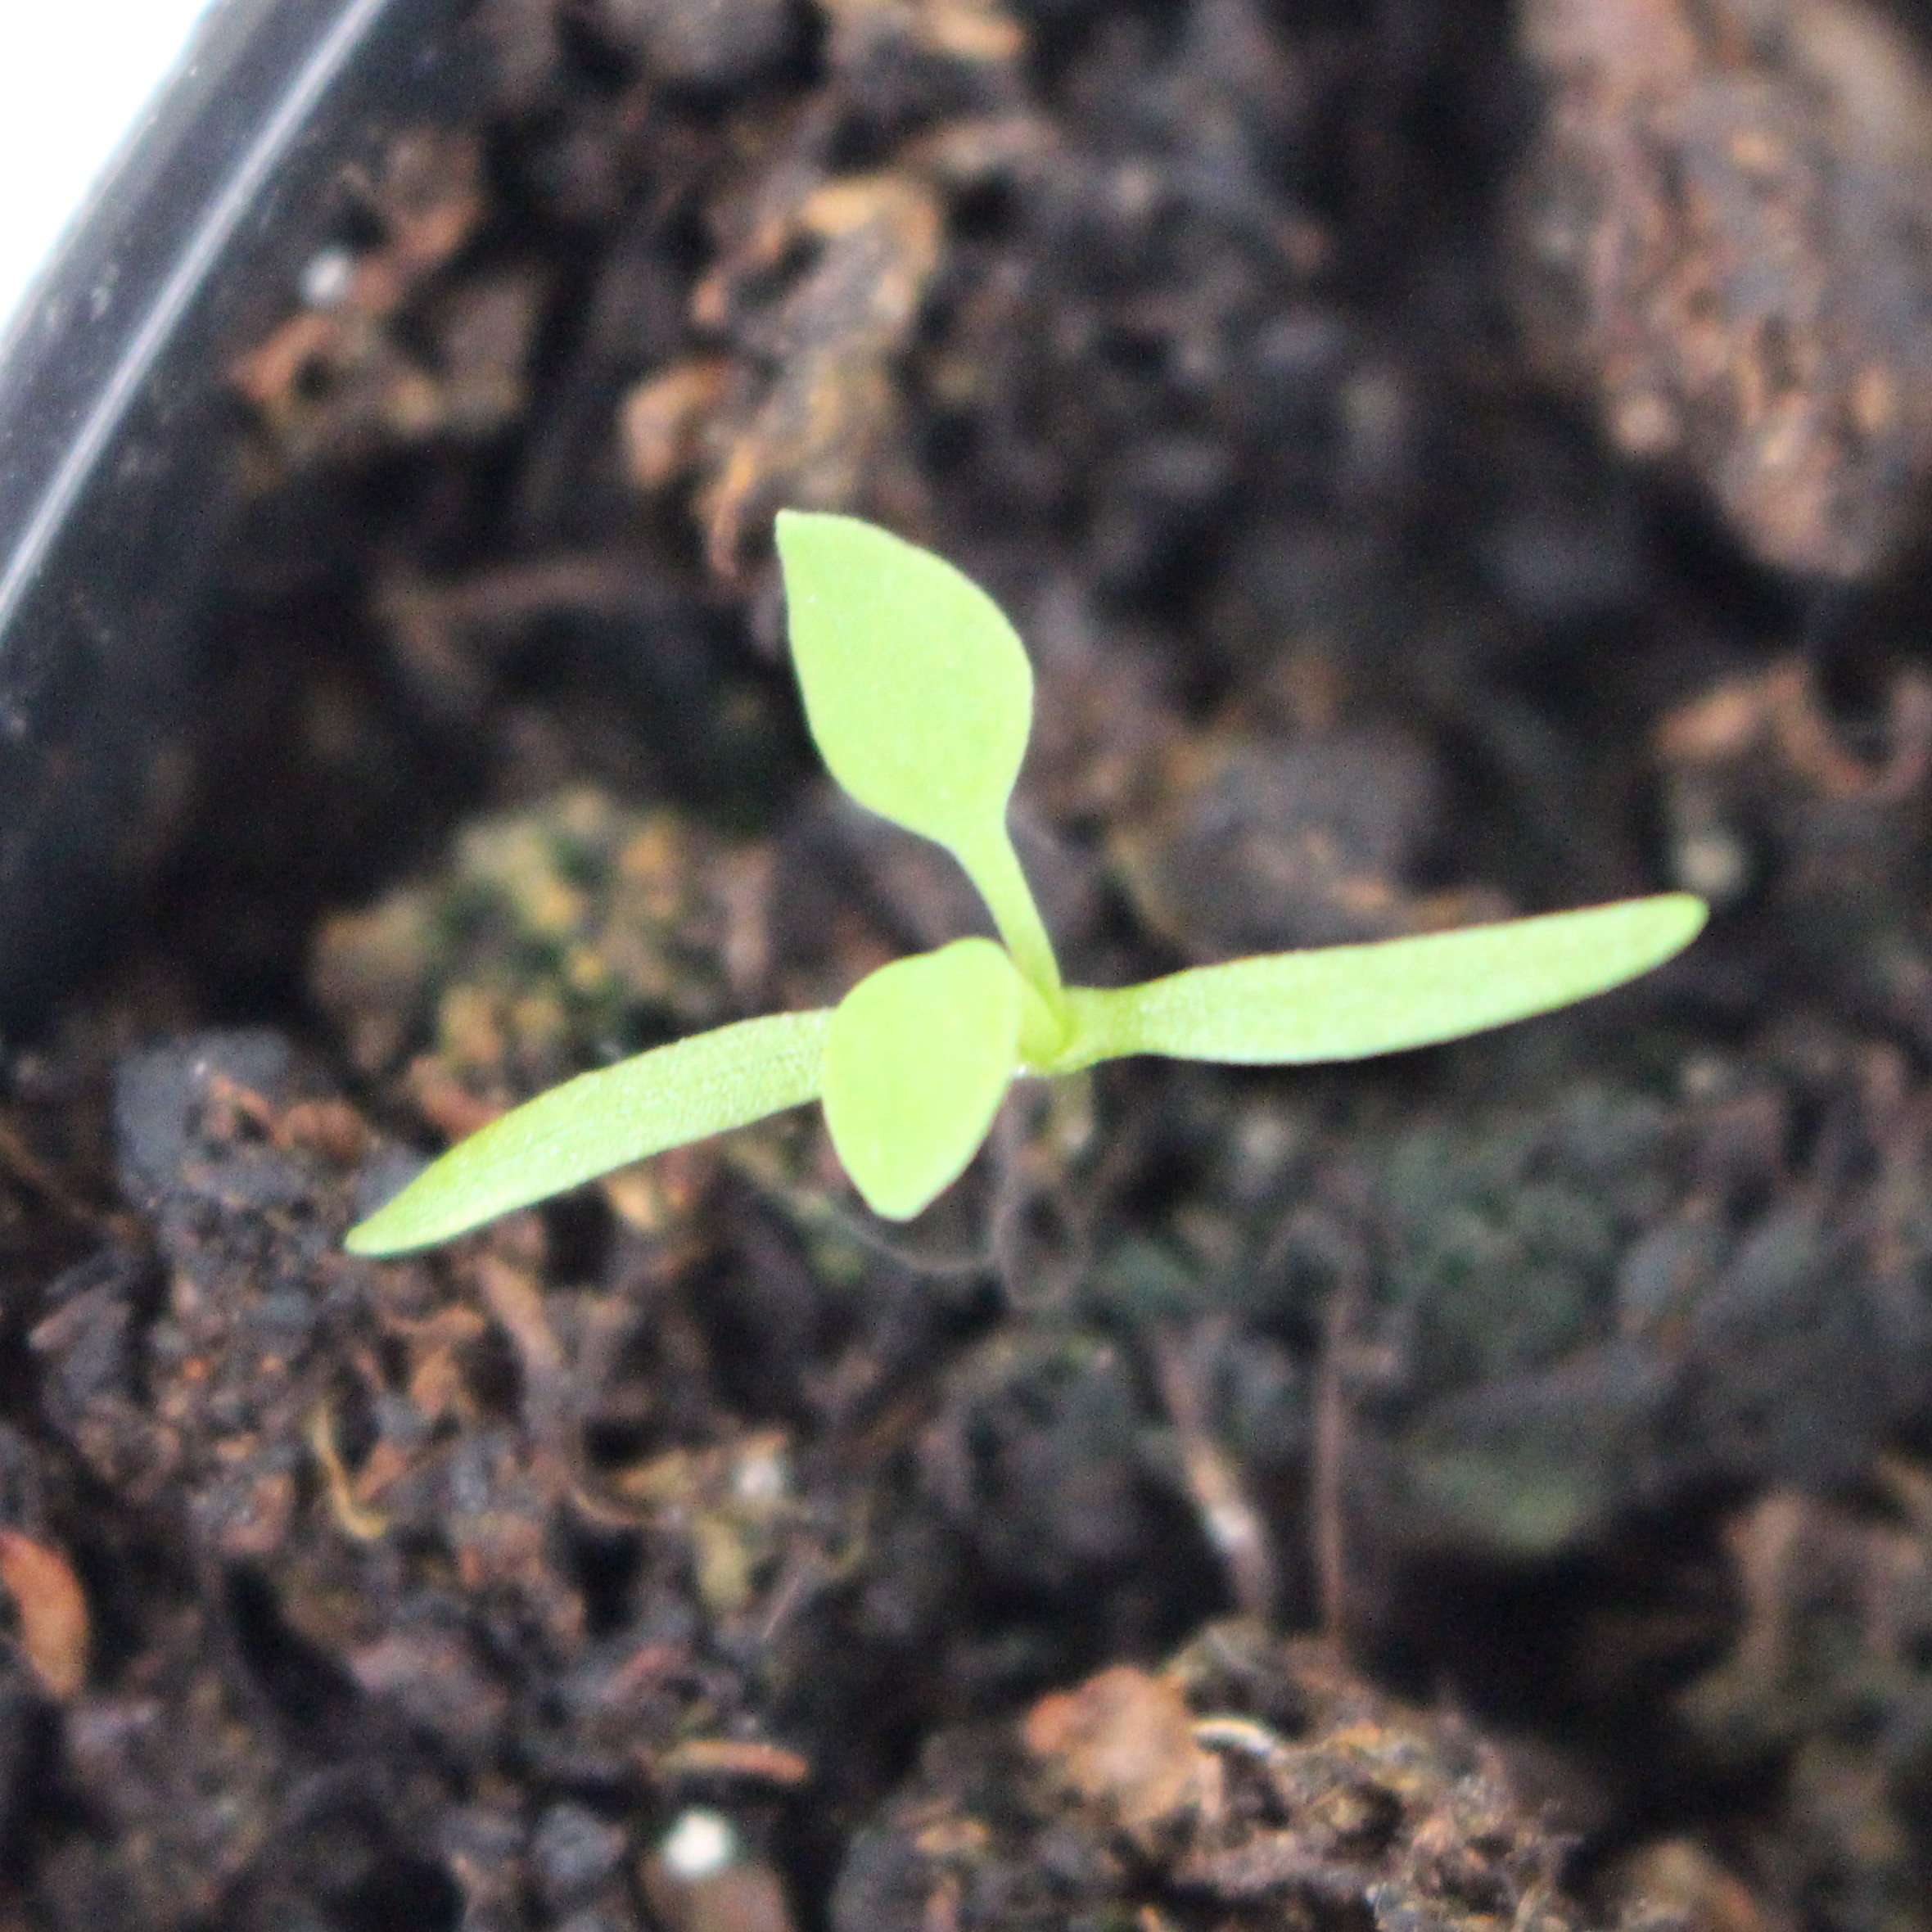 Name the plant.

Papaver rhoeas
